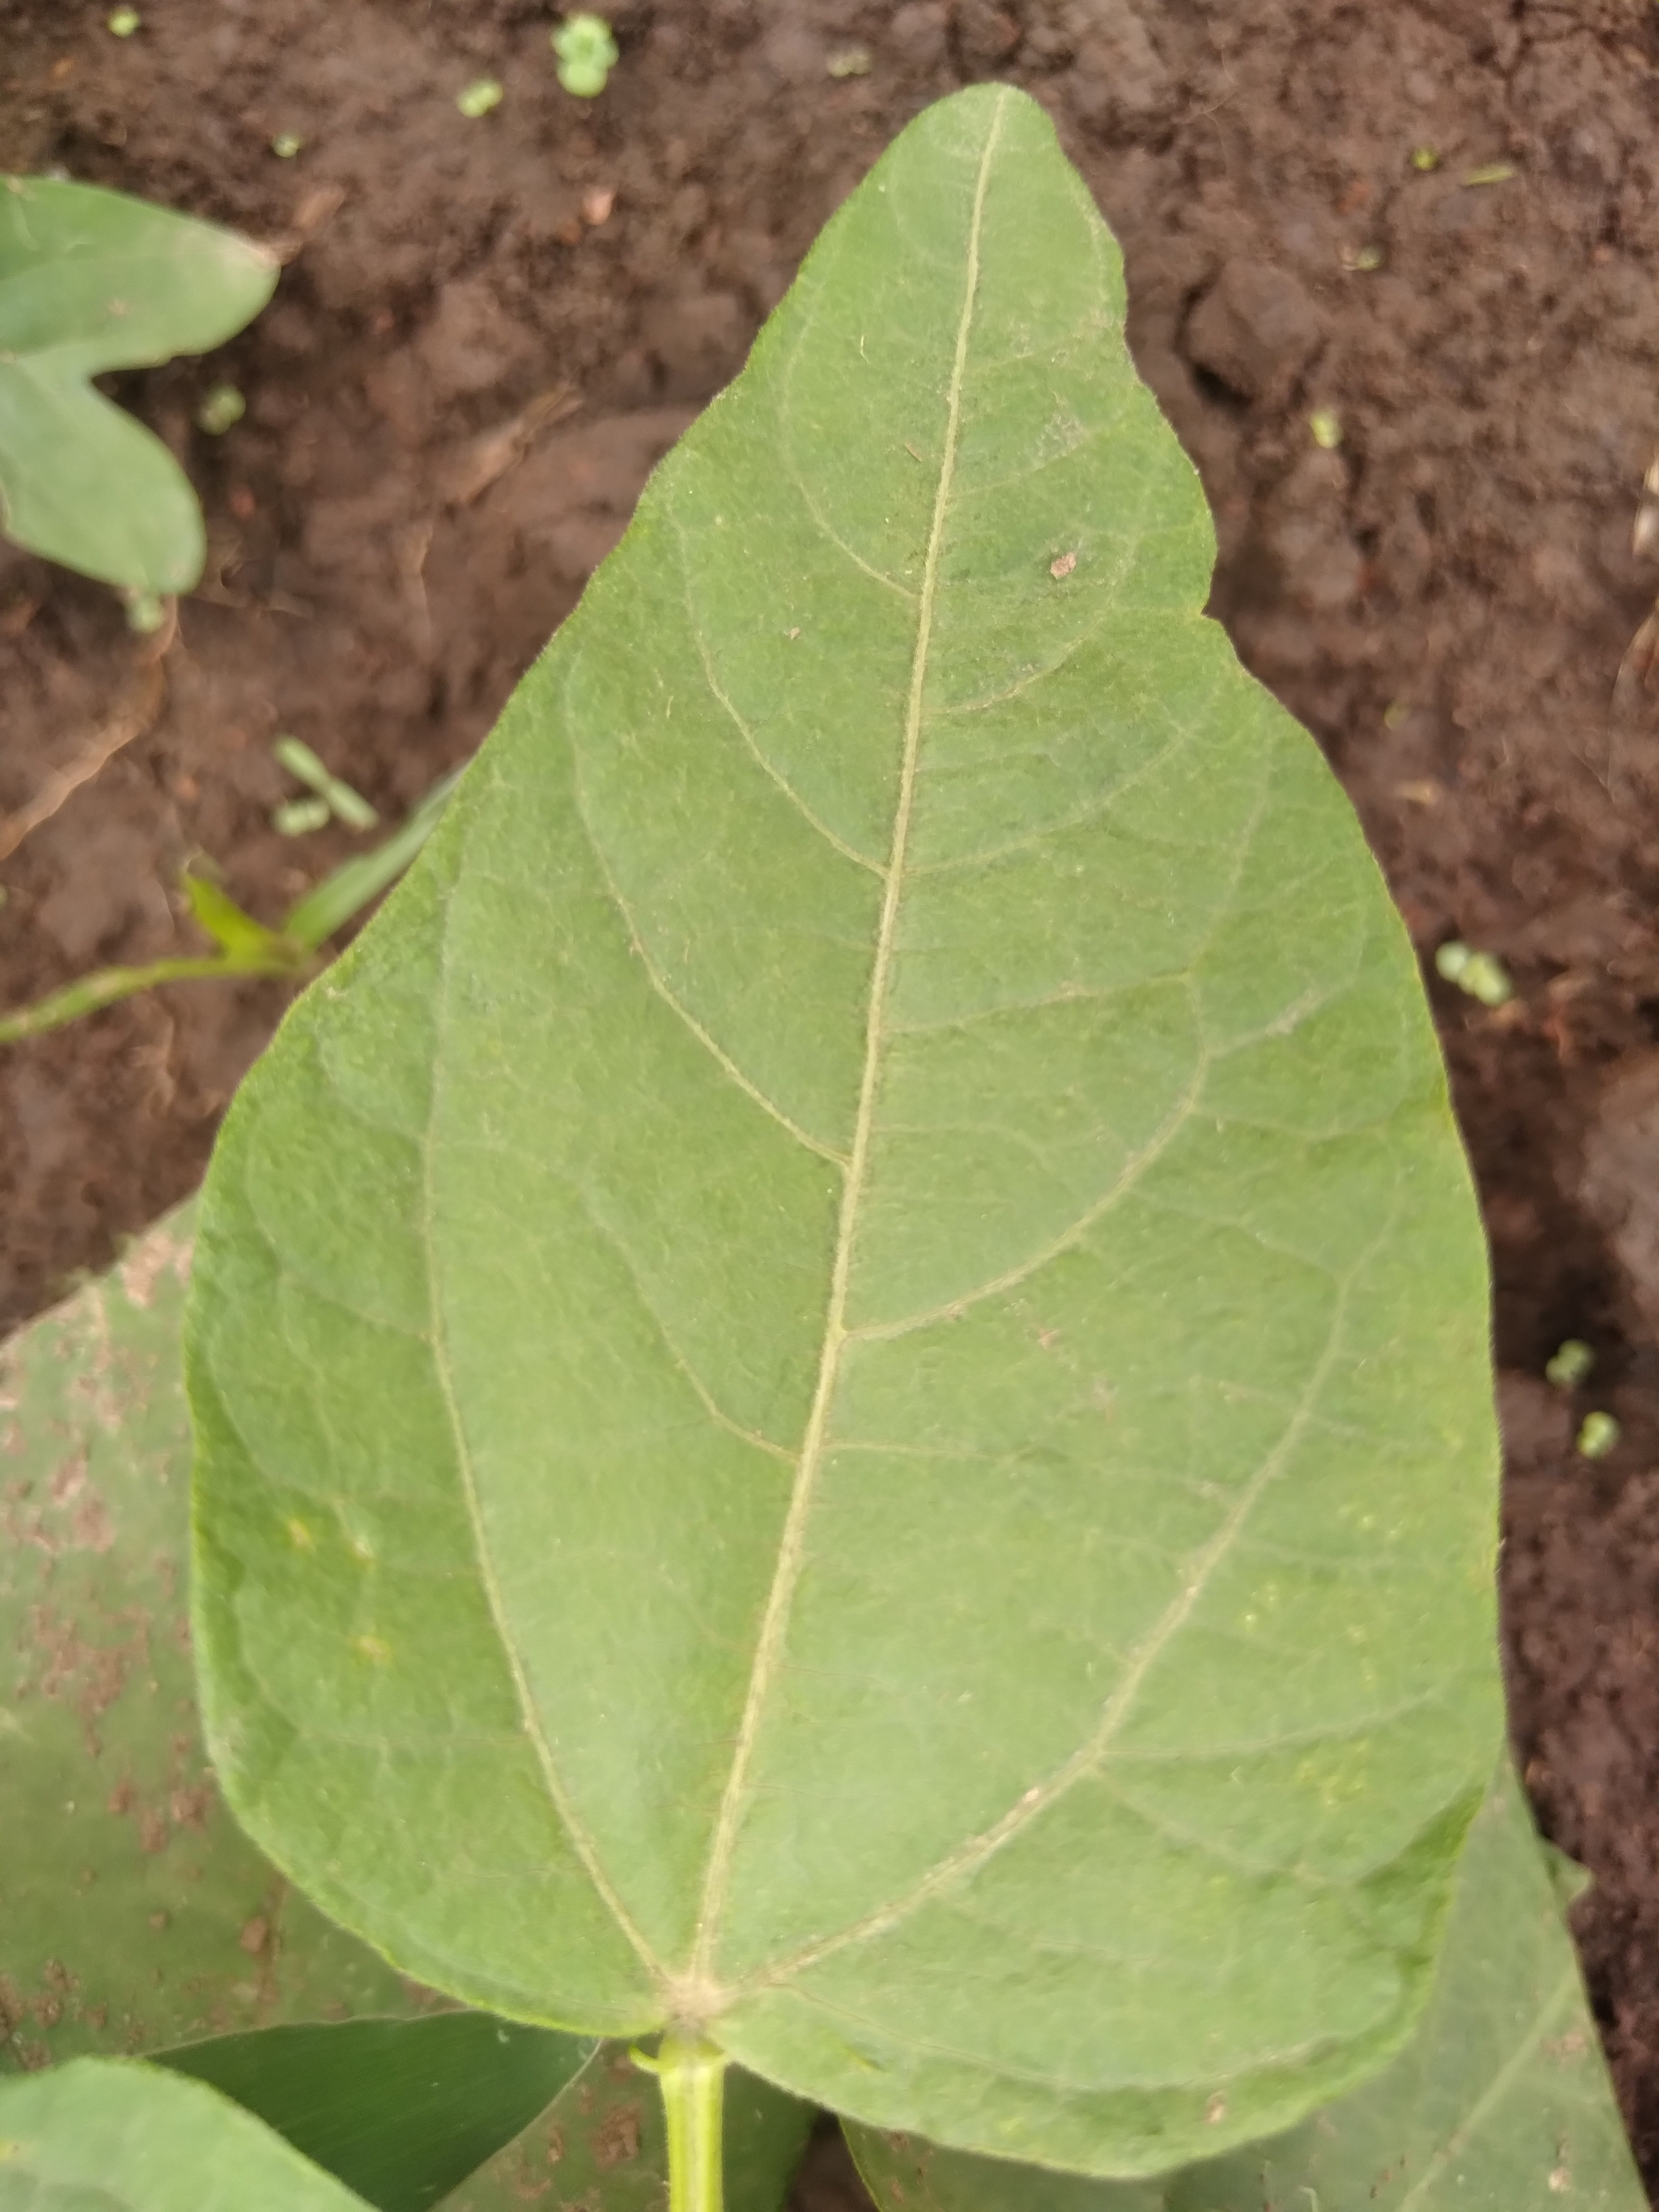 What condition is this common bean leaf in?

healthy
